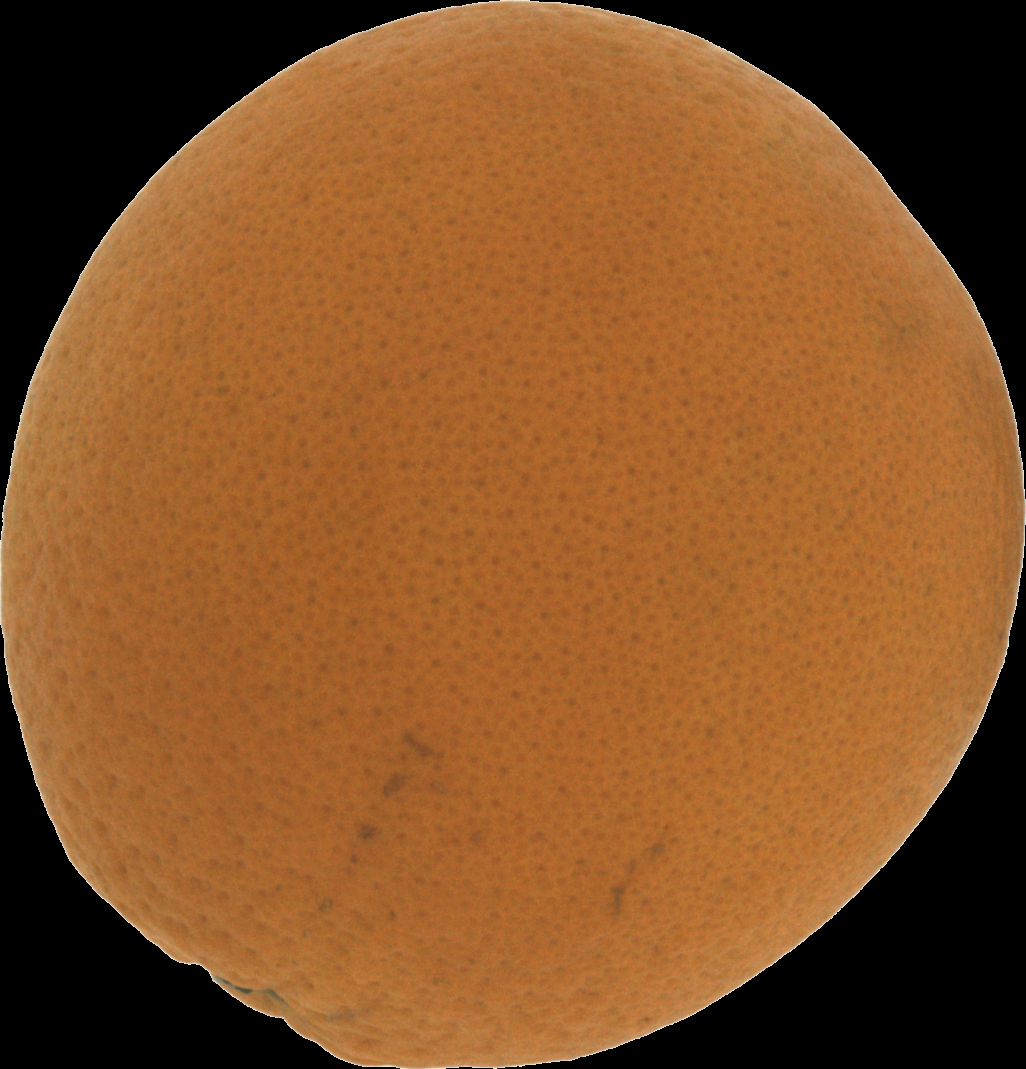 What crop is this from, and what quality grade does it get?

orange, good
